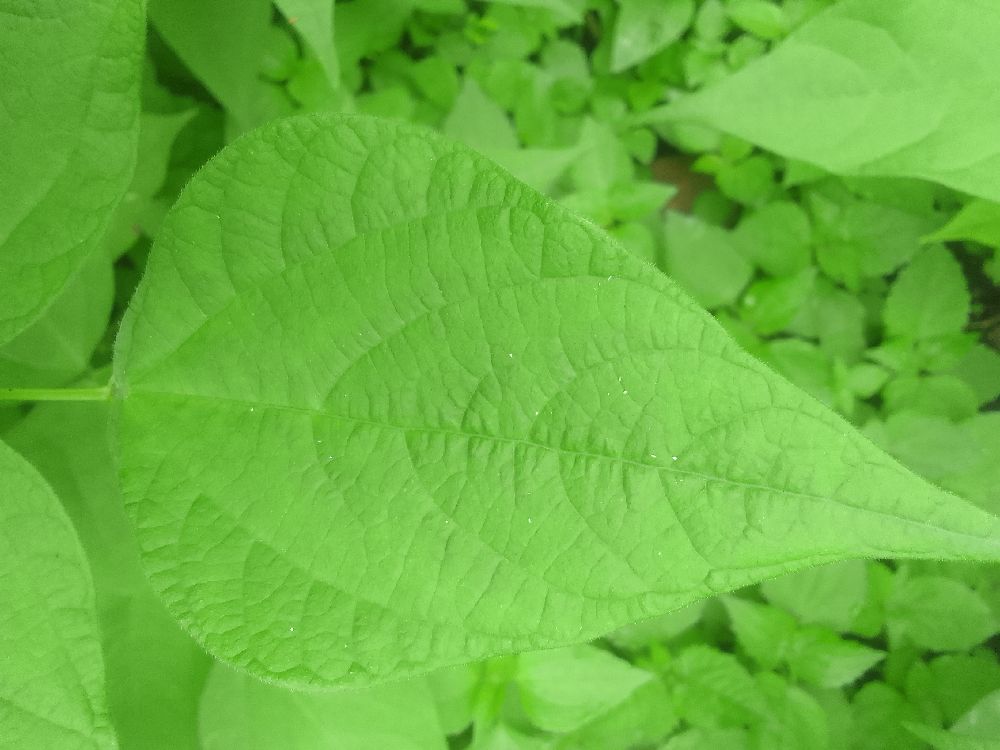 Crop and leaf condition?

common bean, healthy
